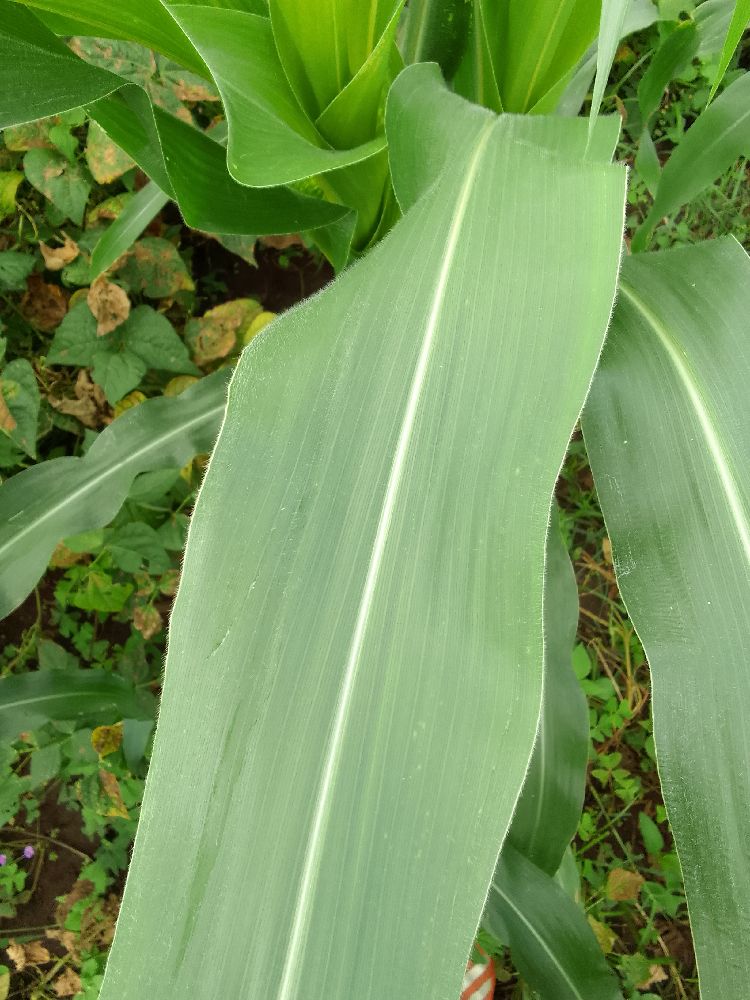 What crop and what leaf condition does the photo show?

maize, healthy
